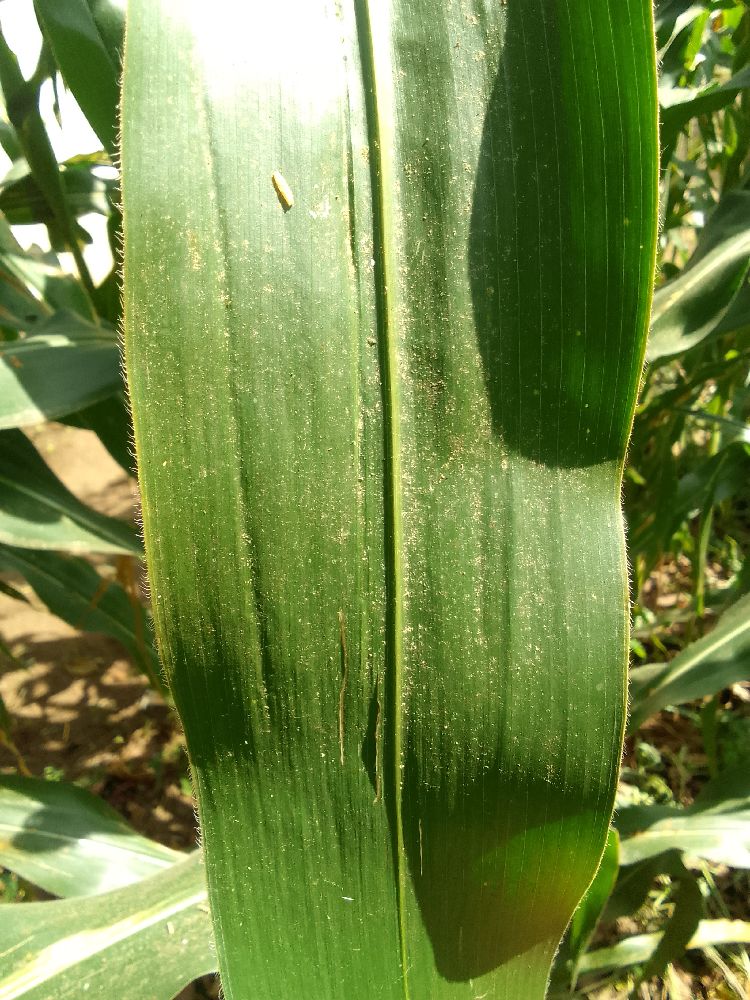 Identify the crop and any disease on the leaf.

maize, healthy
